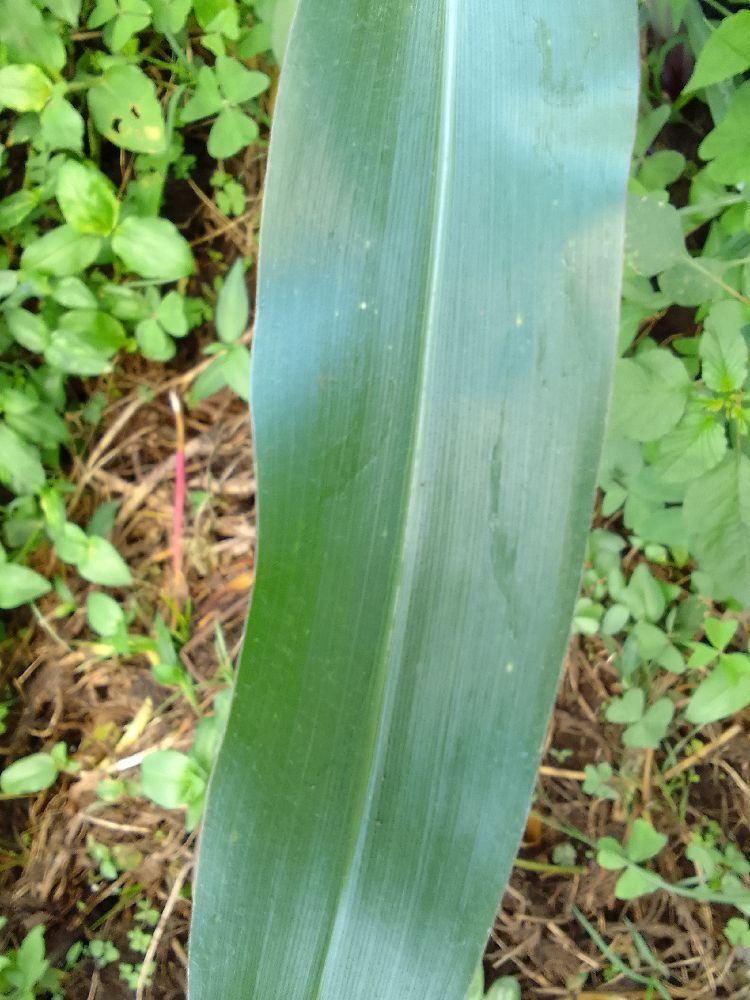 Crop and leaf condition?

maize, healthy
